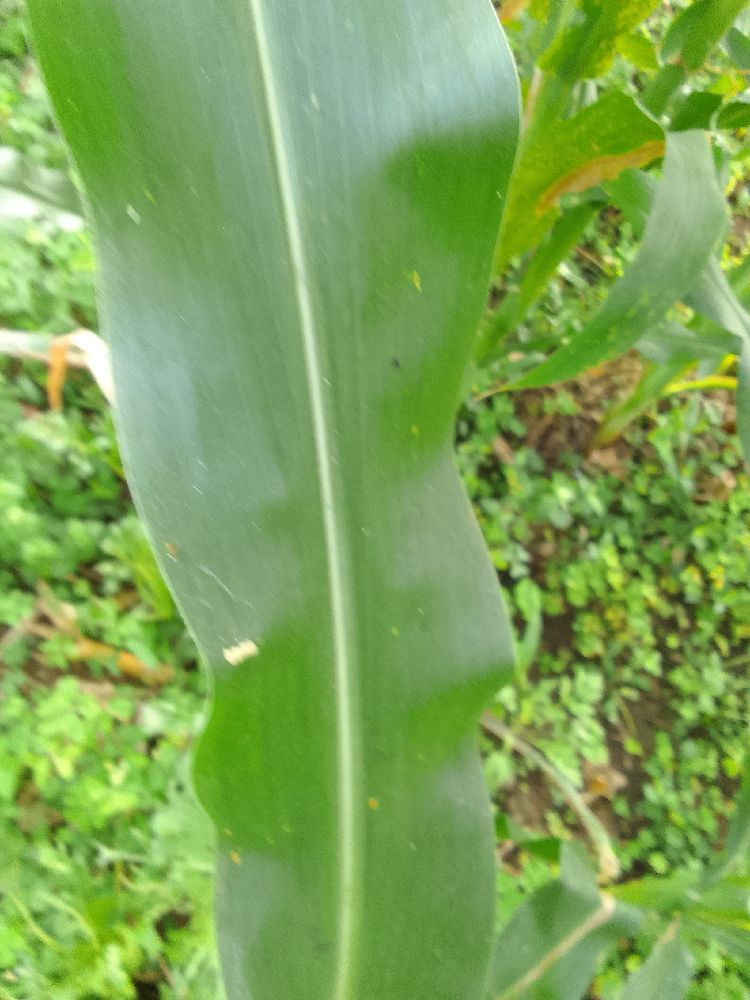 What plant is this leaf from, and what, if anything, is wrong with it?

maize, healthy
